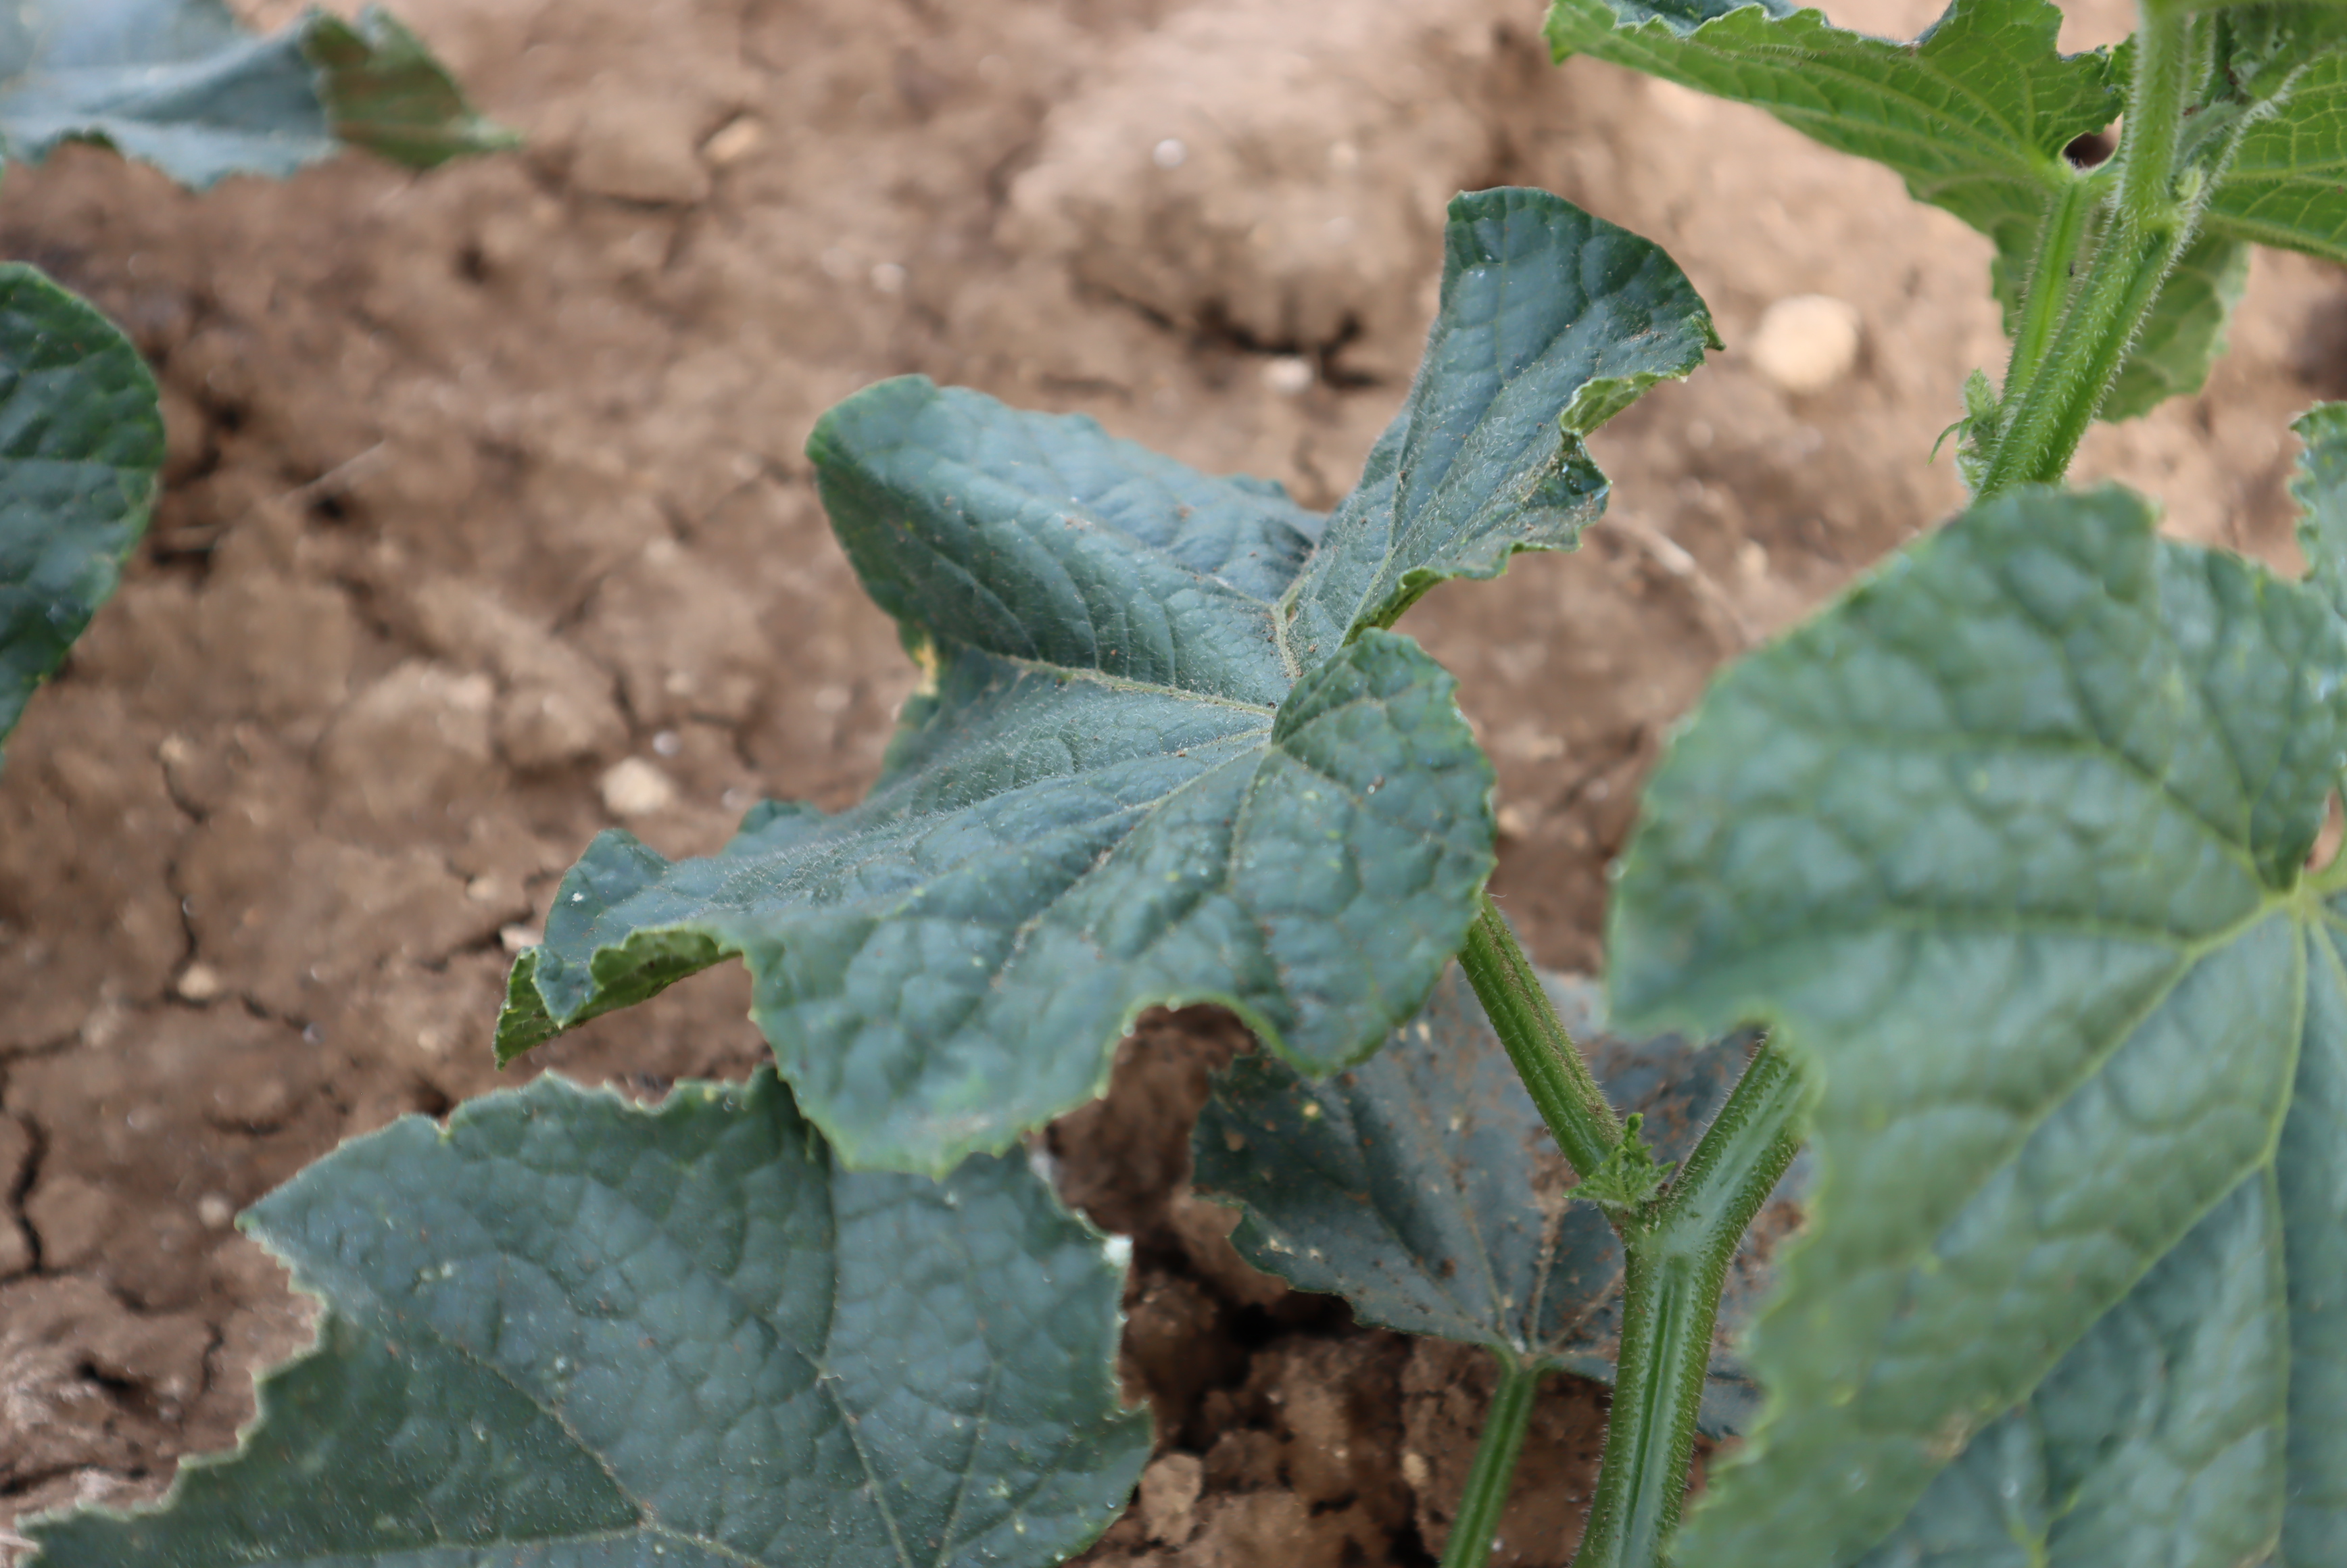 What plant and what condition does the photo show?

cucumber, healthy
